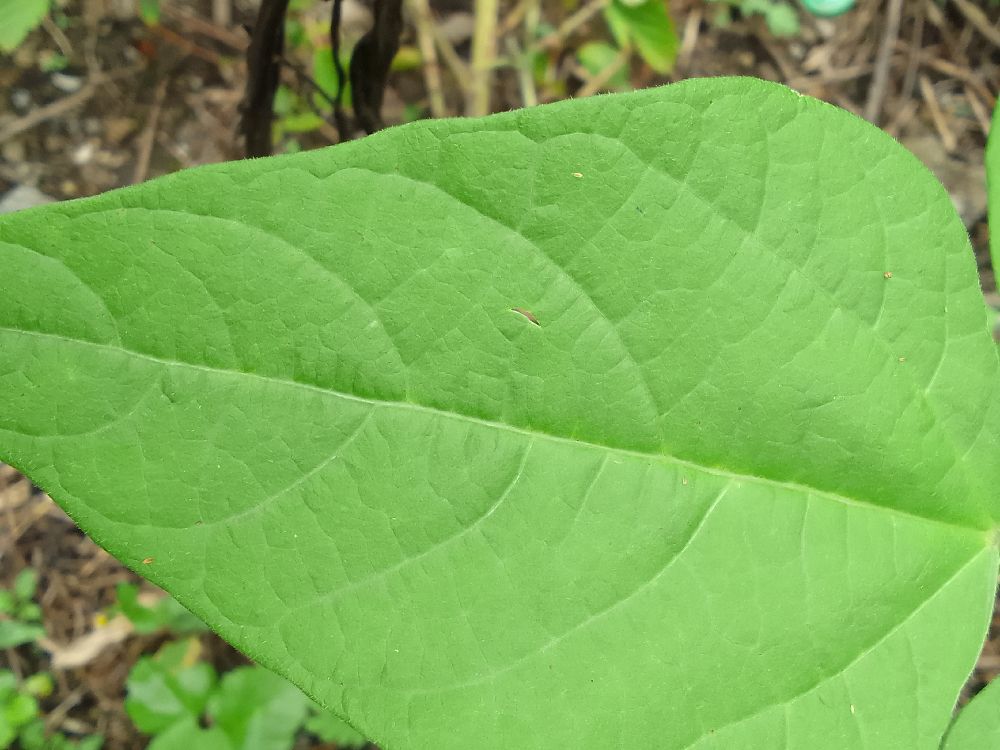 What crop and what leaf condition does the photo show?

common bean, healthy
